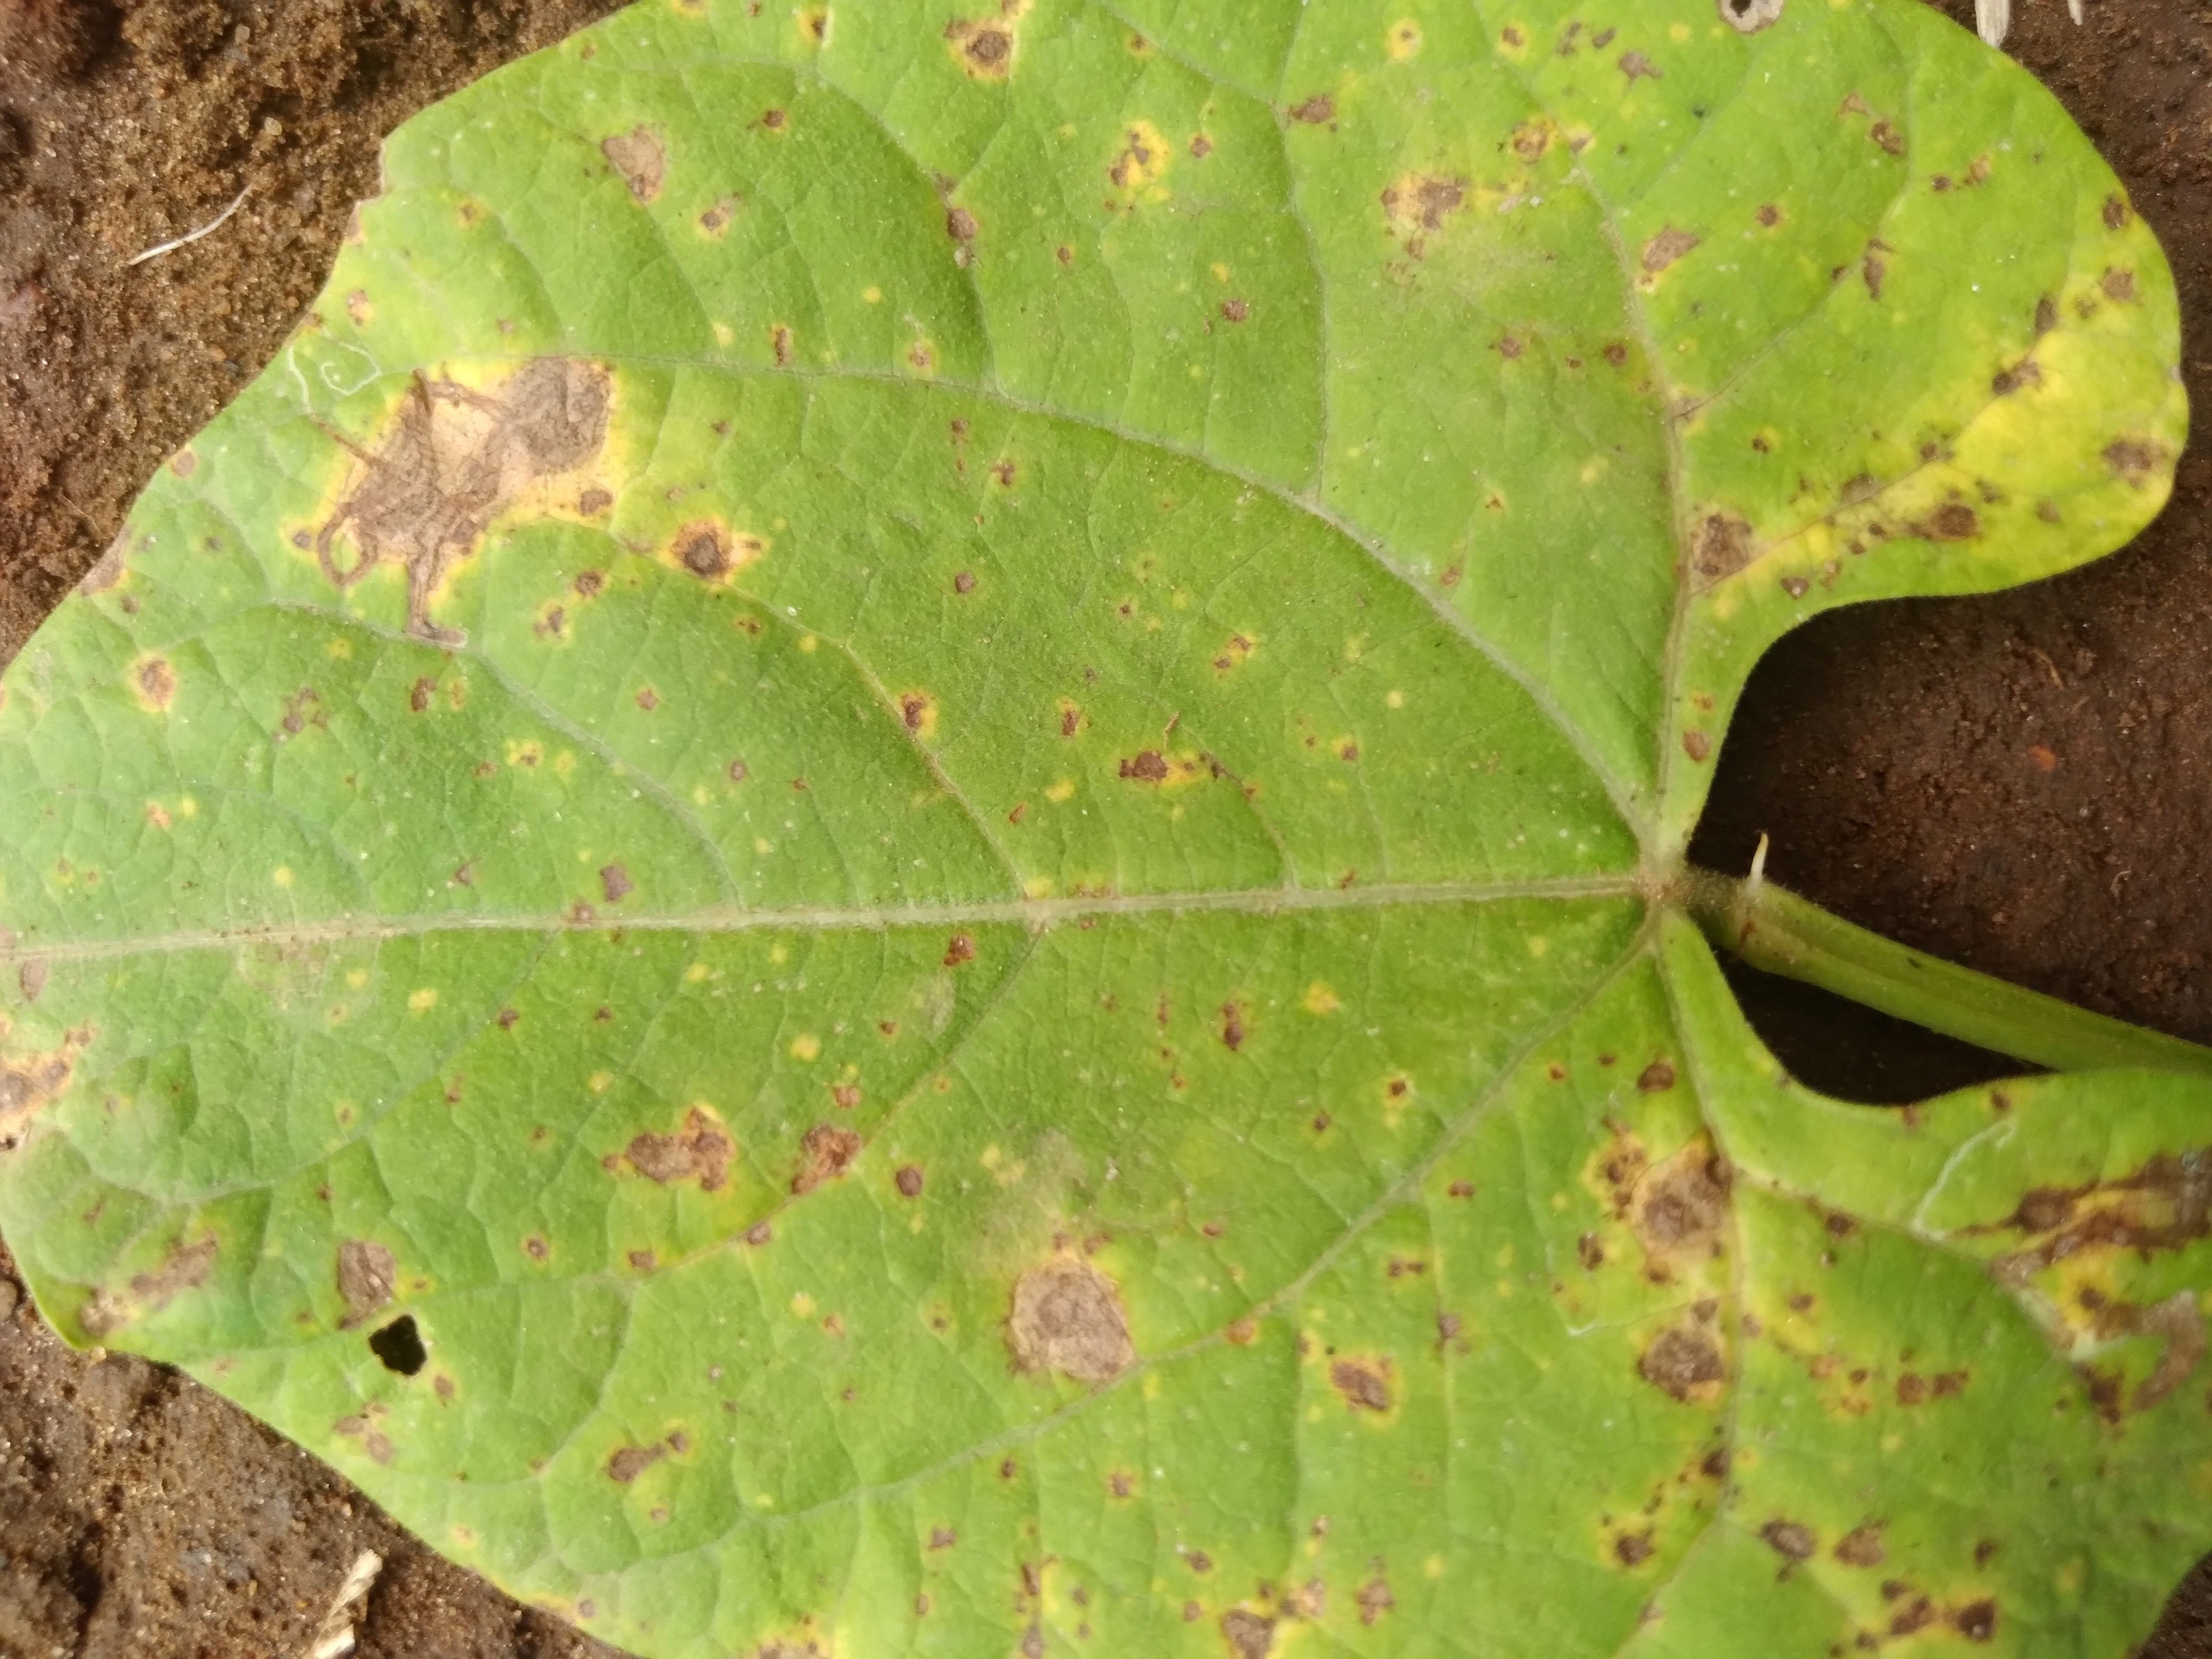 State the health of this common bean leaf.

rust
